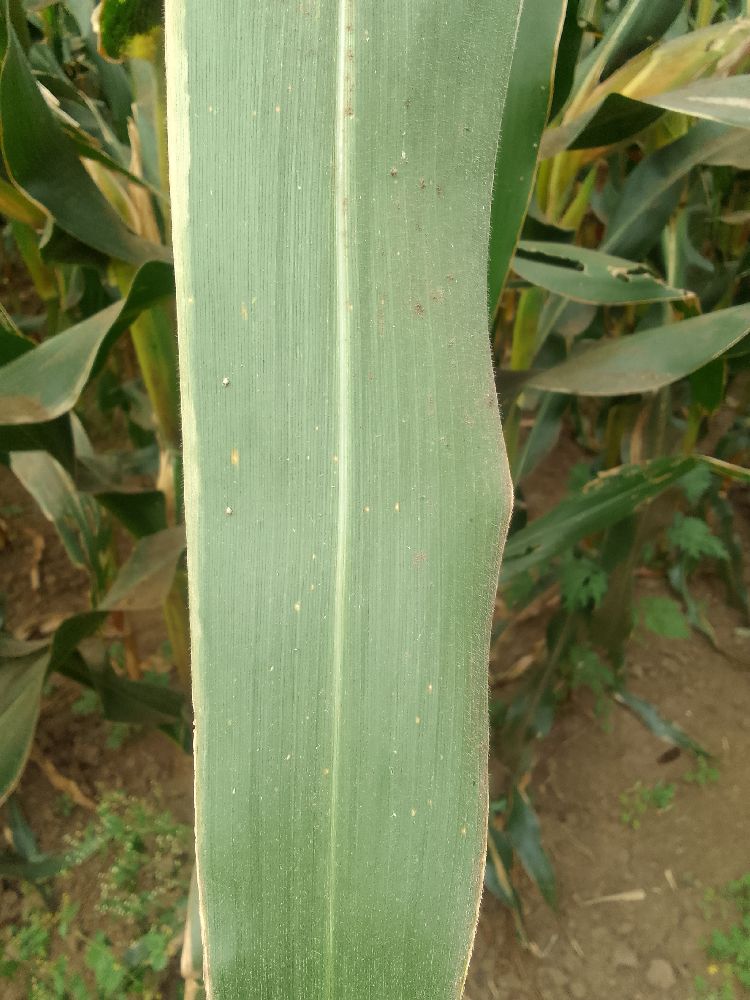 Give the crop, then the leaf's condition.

maize, healthy
